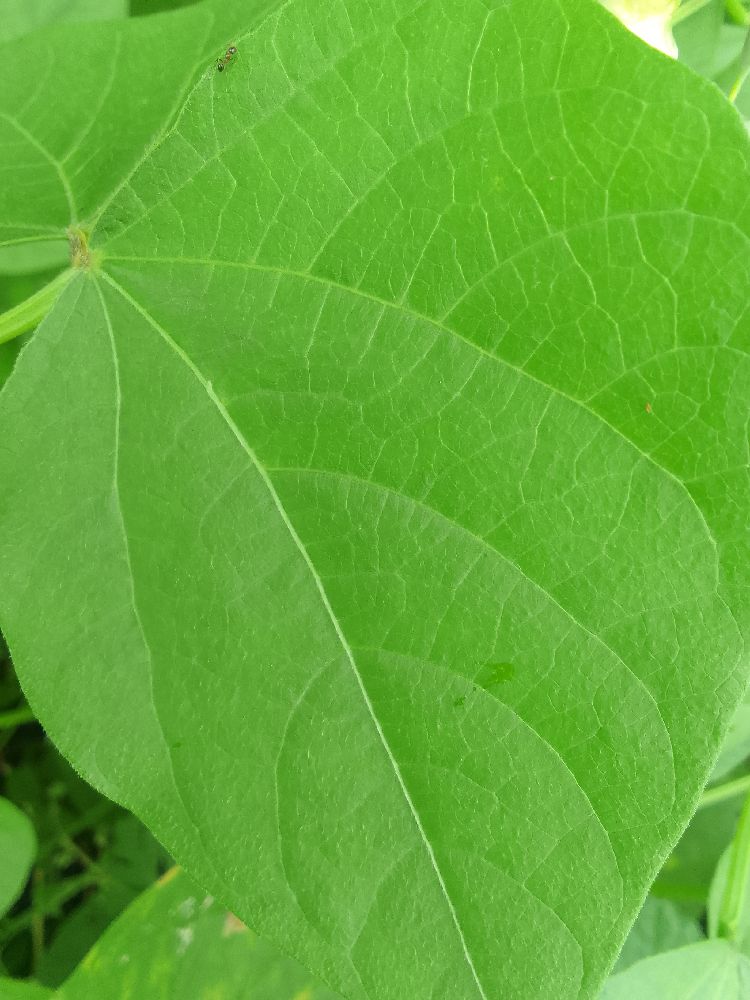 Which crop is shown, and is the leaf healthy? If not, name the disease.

common bean, healthy
